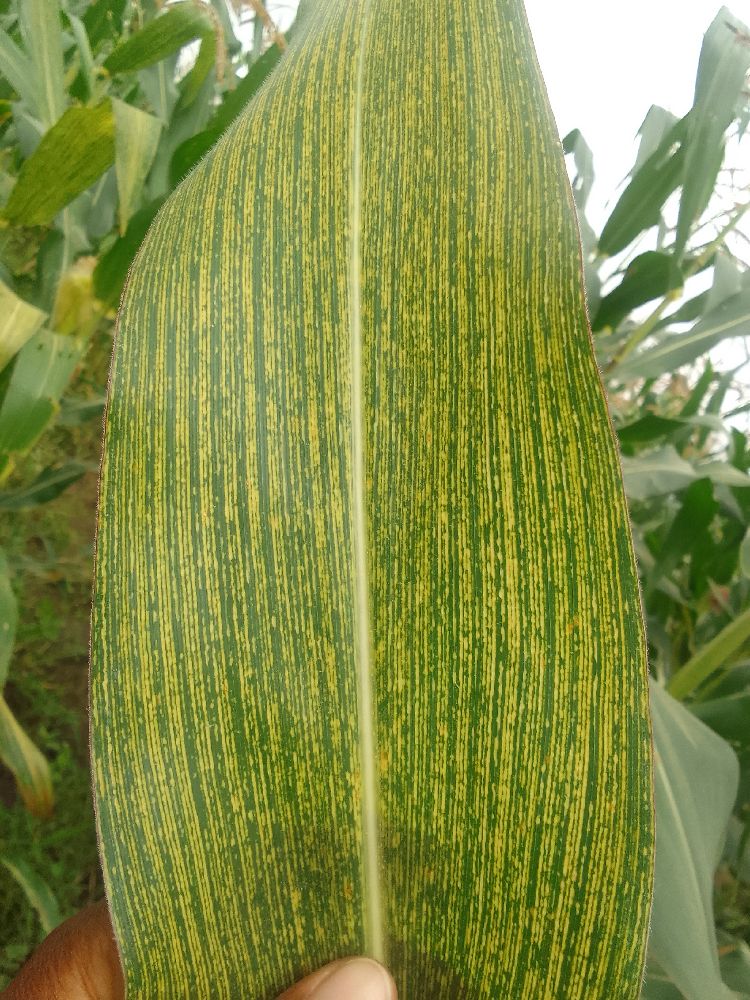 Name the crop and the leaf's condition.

maize, maize streak virus
